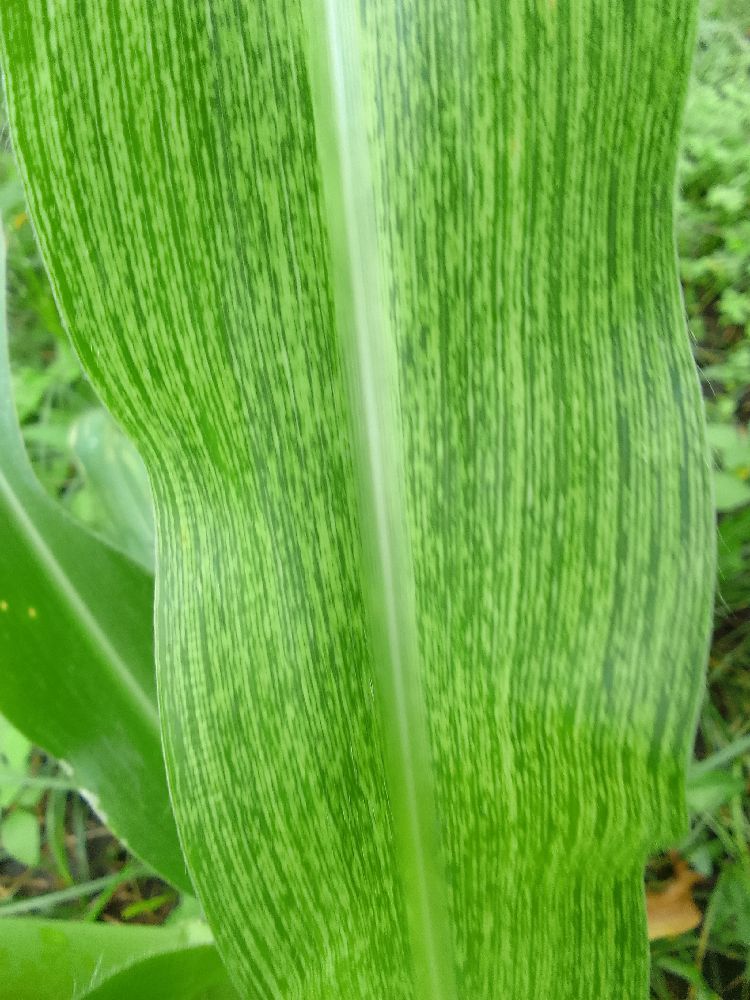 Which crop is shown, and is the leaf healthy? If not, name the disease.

maize, maize streak virus
